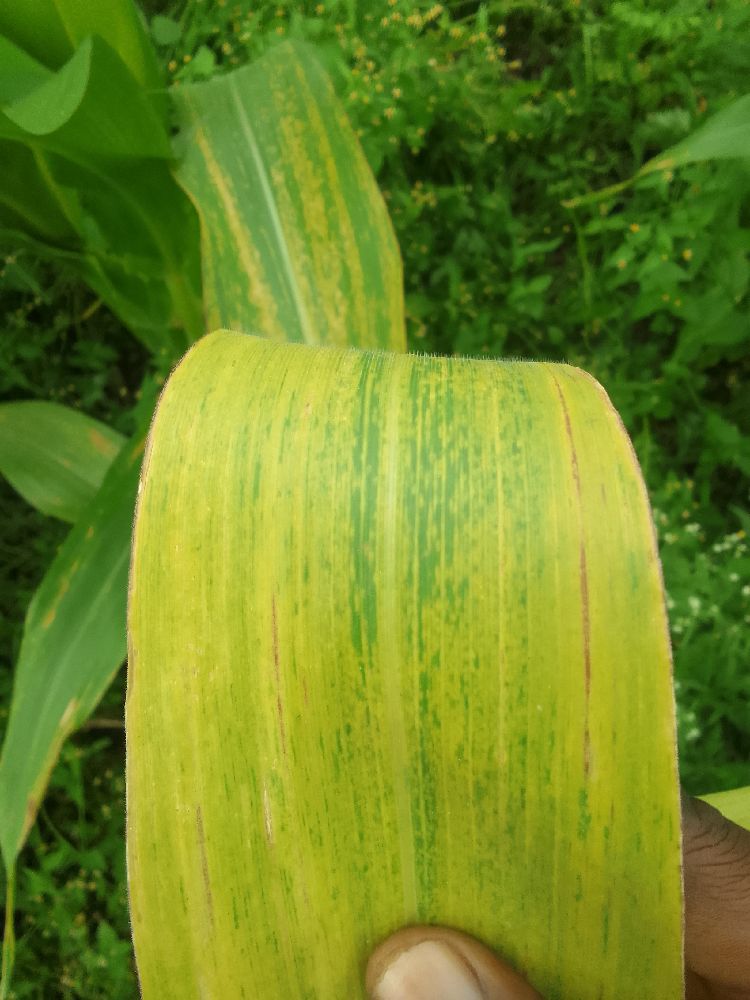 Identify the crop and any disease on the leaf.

maize, maize lethal necrosis
